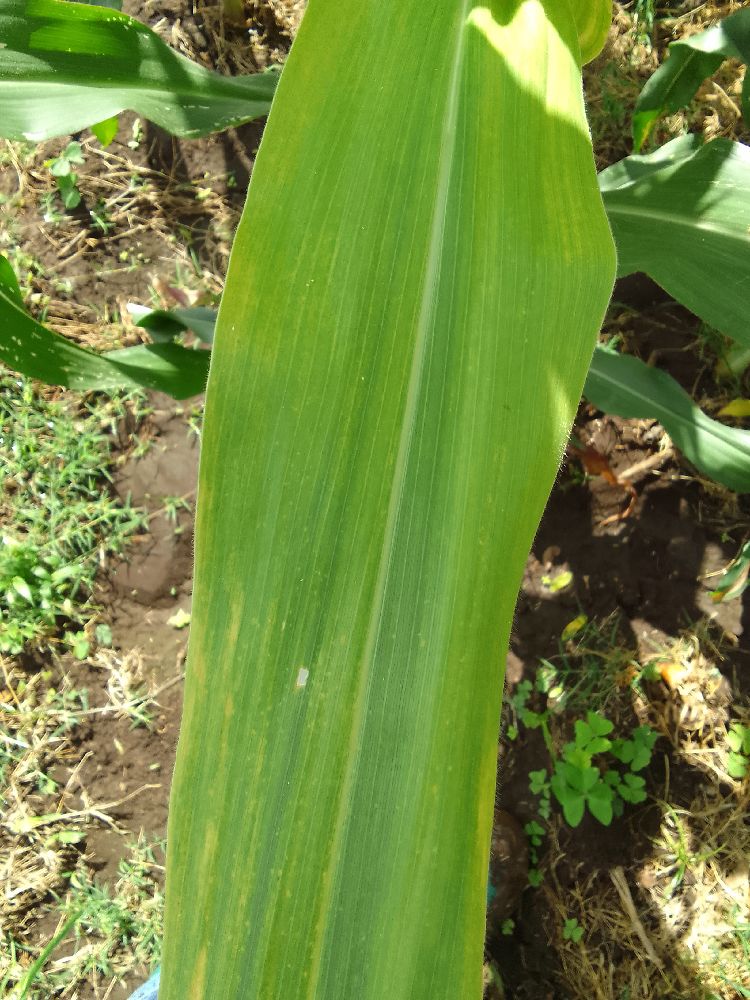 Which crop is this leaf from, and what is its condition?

maize, maize lethal necrosis
